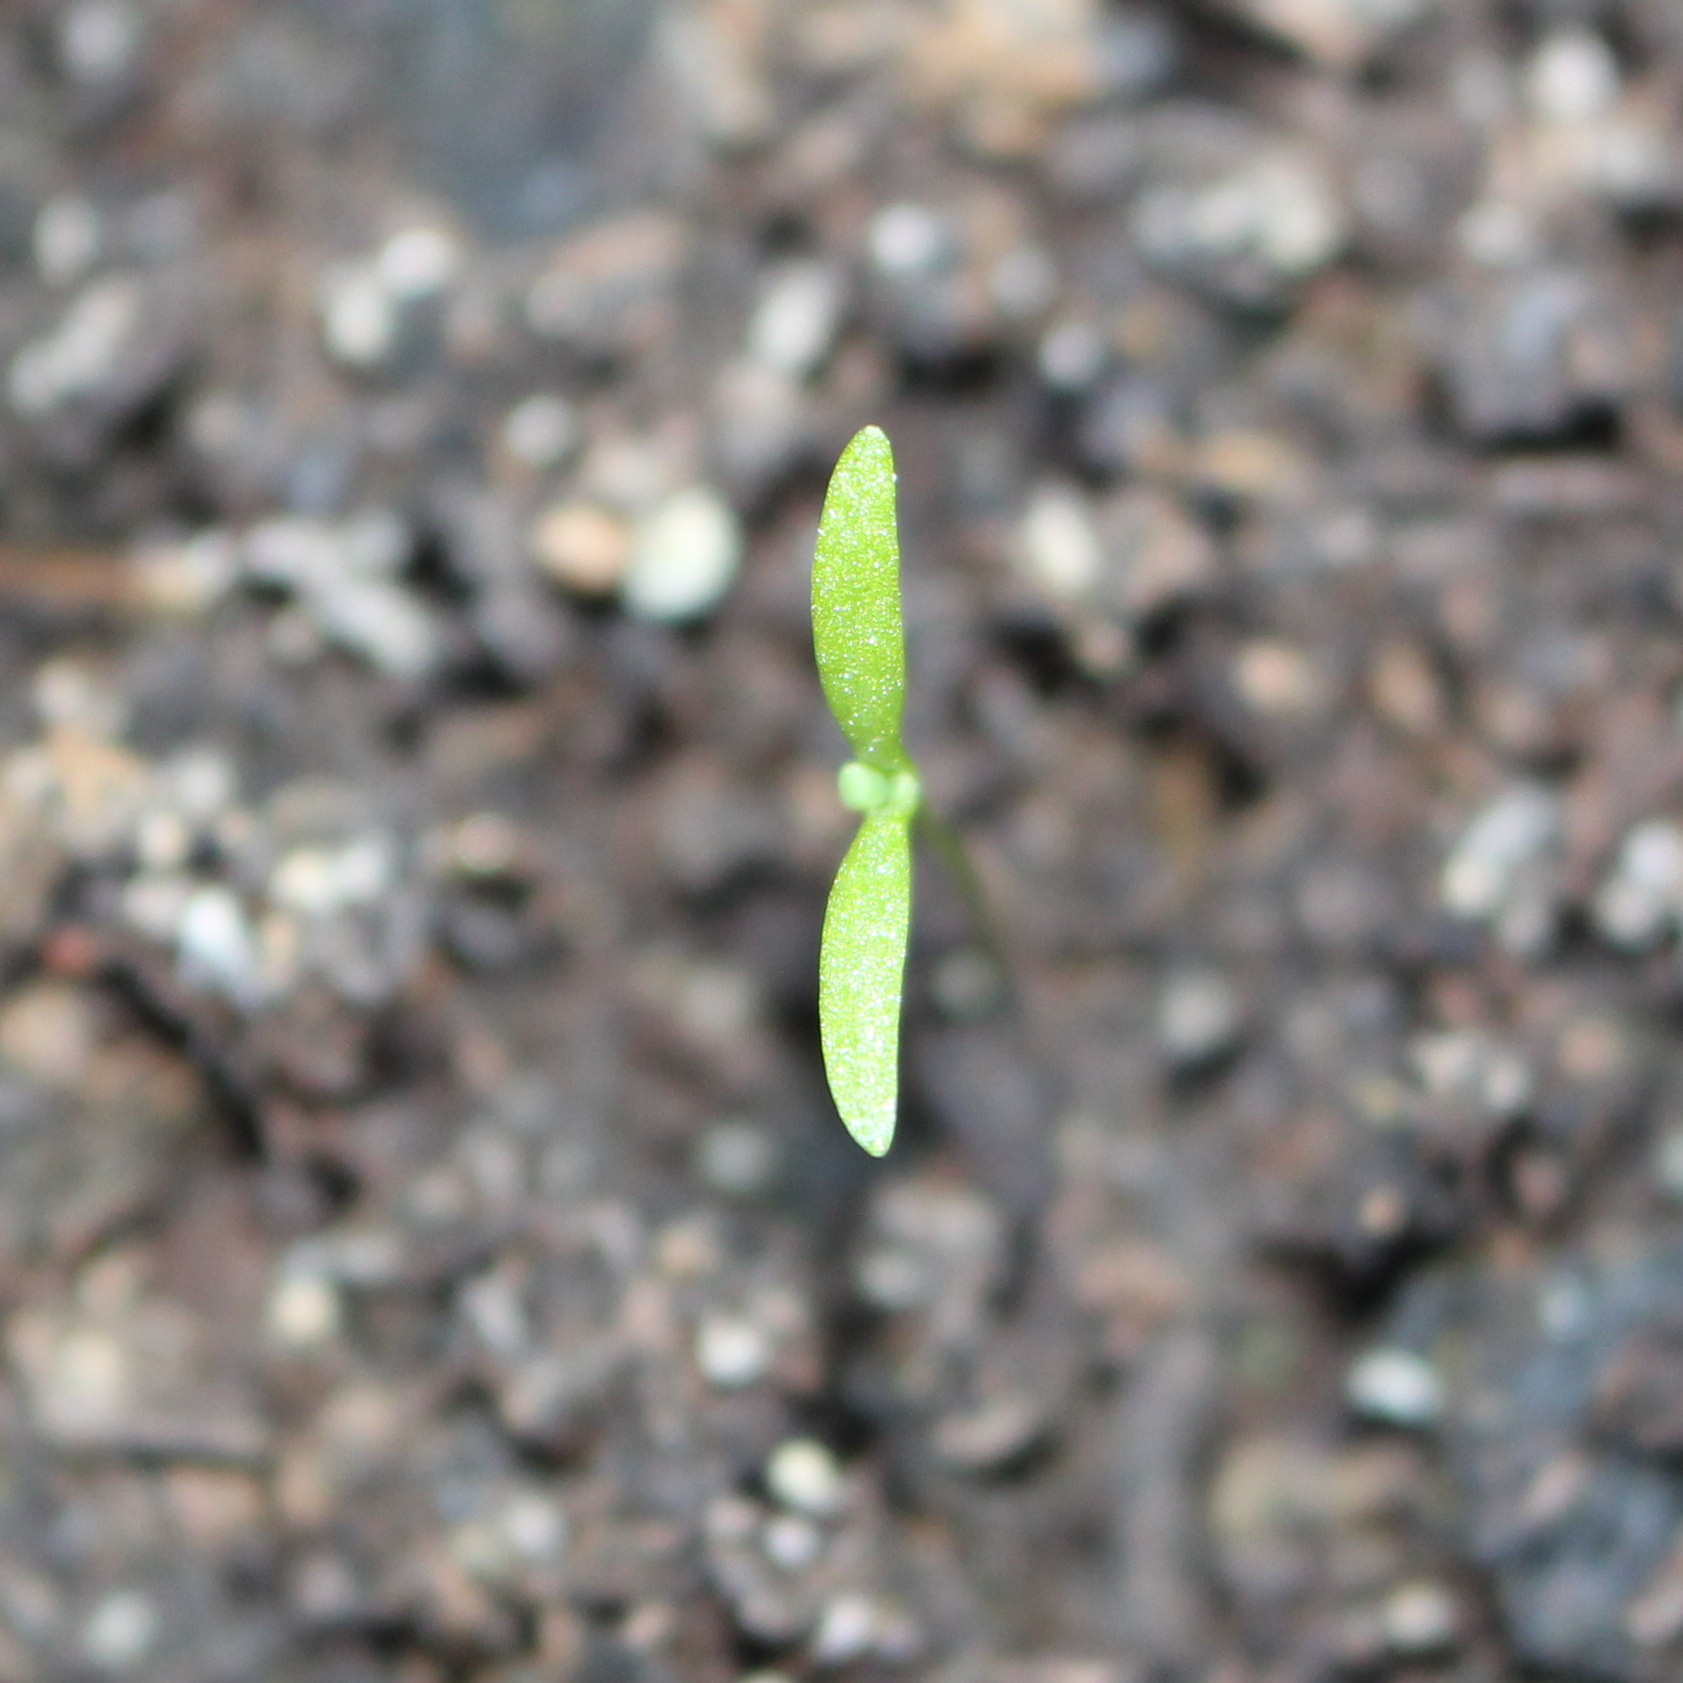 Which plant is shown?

Papaver rhoeas
